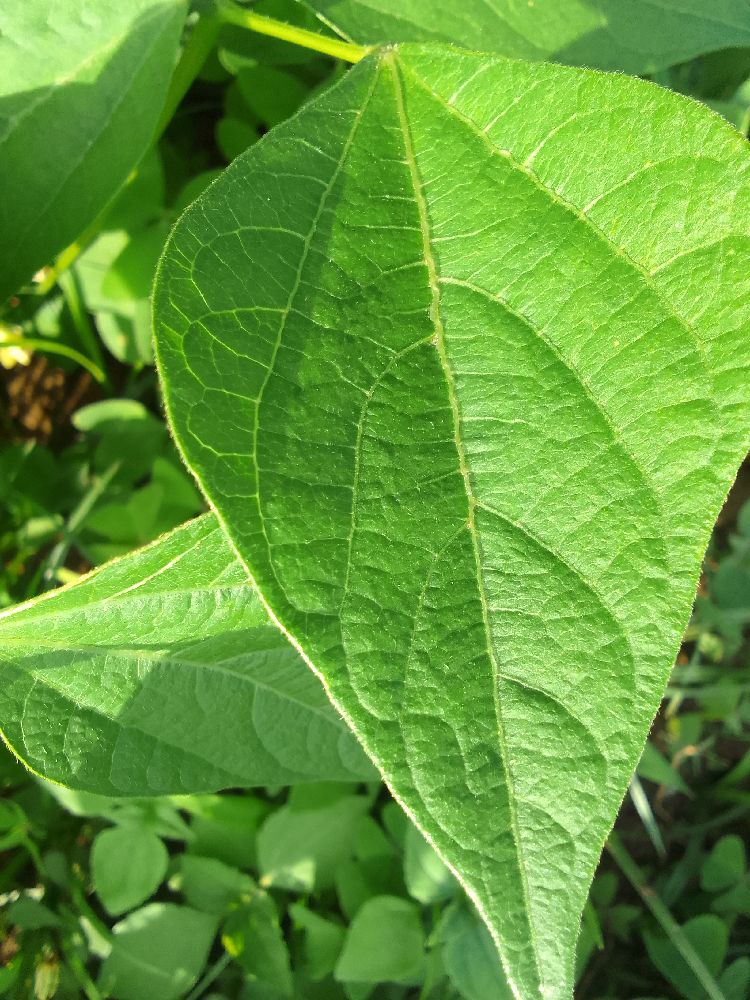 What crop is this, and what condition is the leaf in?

common bean, healthy
